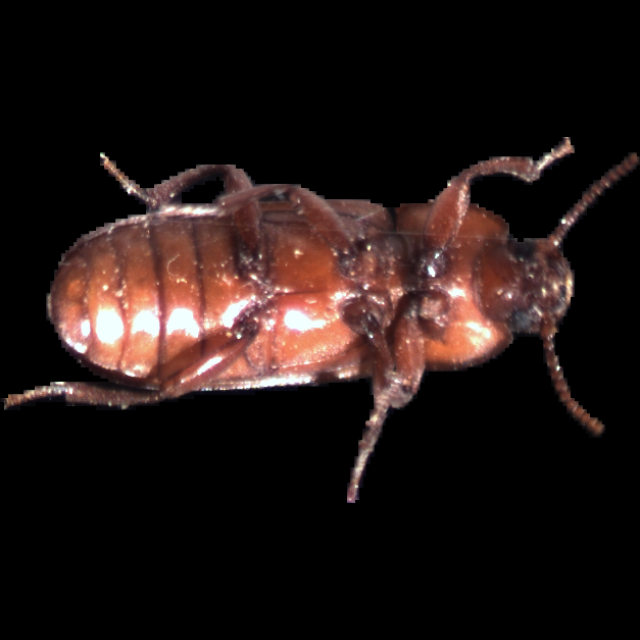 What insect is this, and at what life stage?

mealworm beetle
